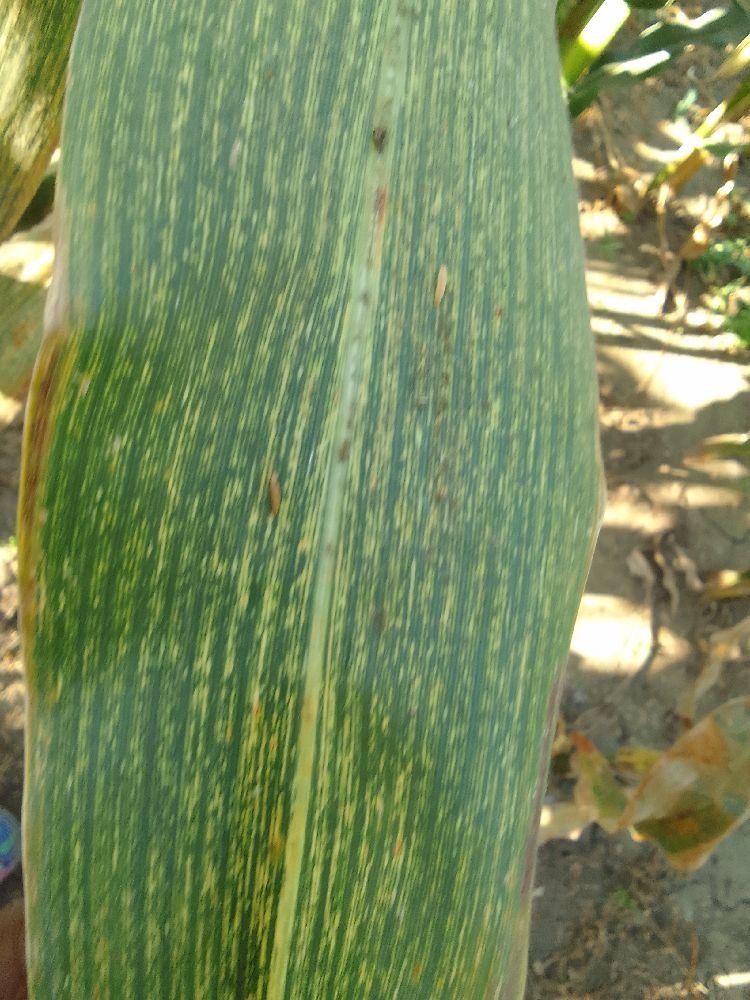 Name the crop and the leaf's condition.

maize, maize streak virus
